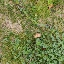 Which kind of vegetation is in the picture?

unstructured weed
